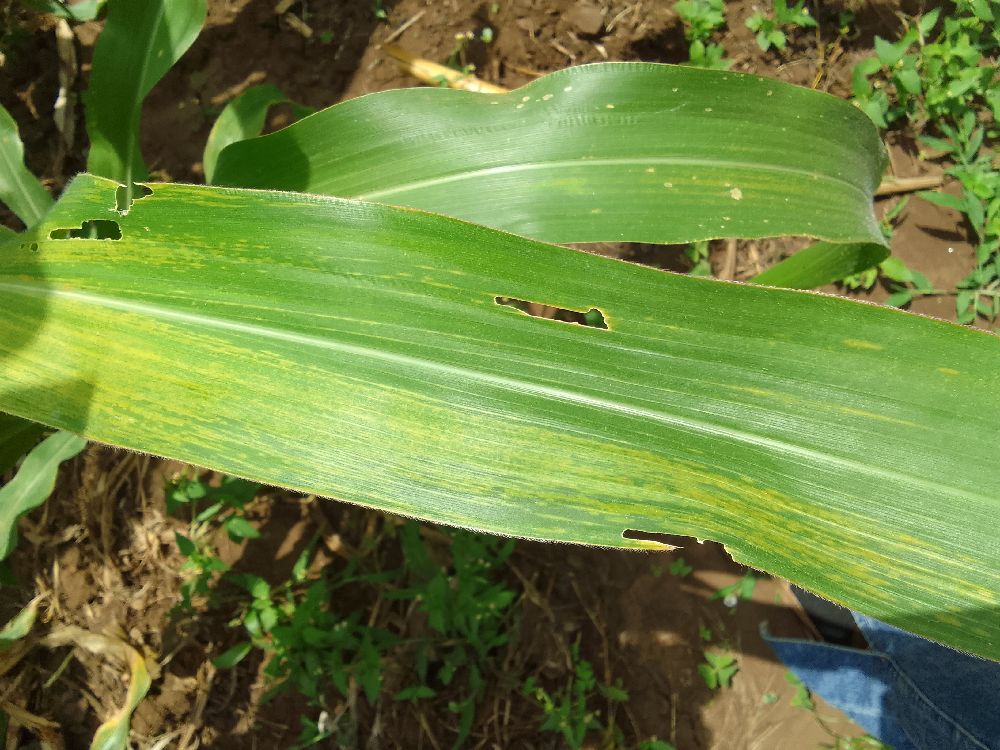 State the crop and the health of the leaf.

maize, maize lethal necrosis
